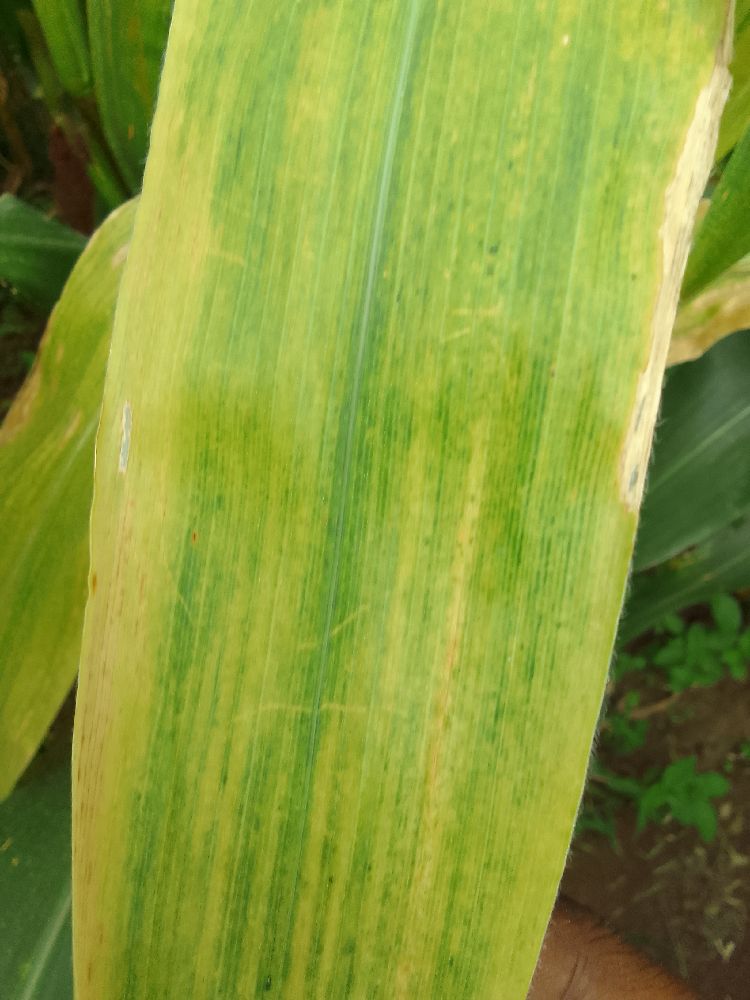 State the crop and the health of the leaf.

maize, maize lethal necrosis
